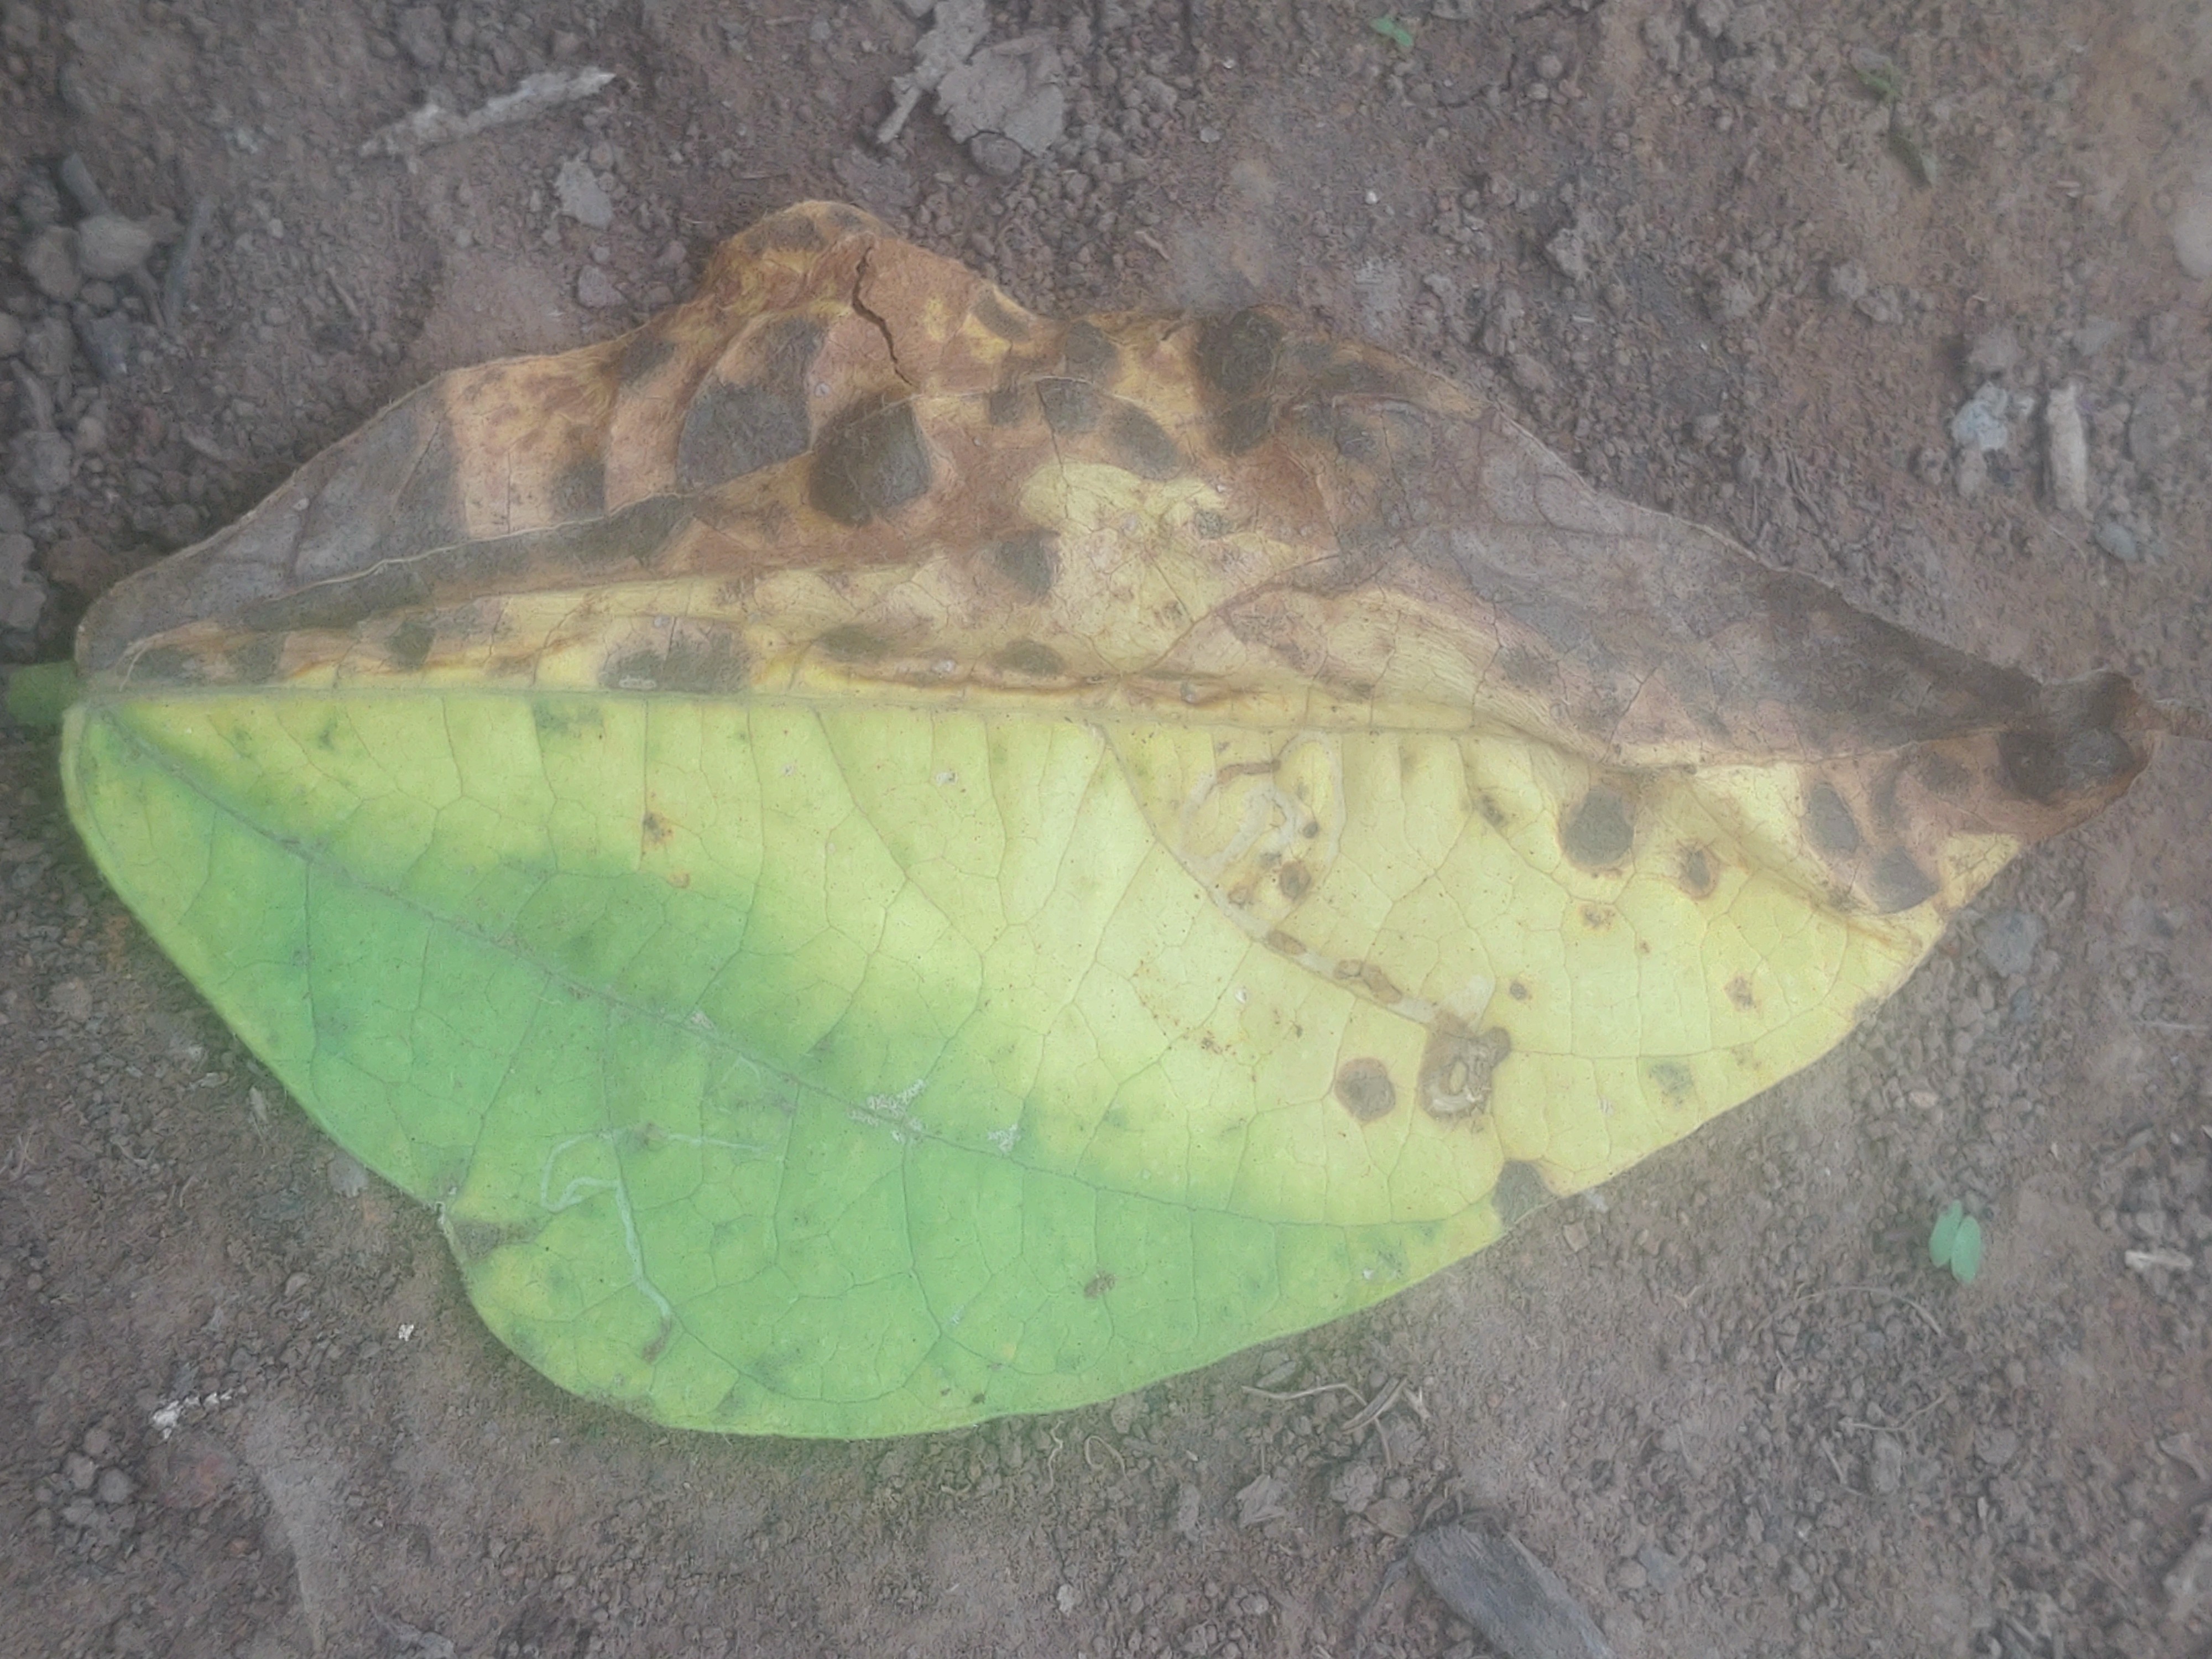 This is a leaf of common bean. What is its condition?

anthracnose
